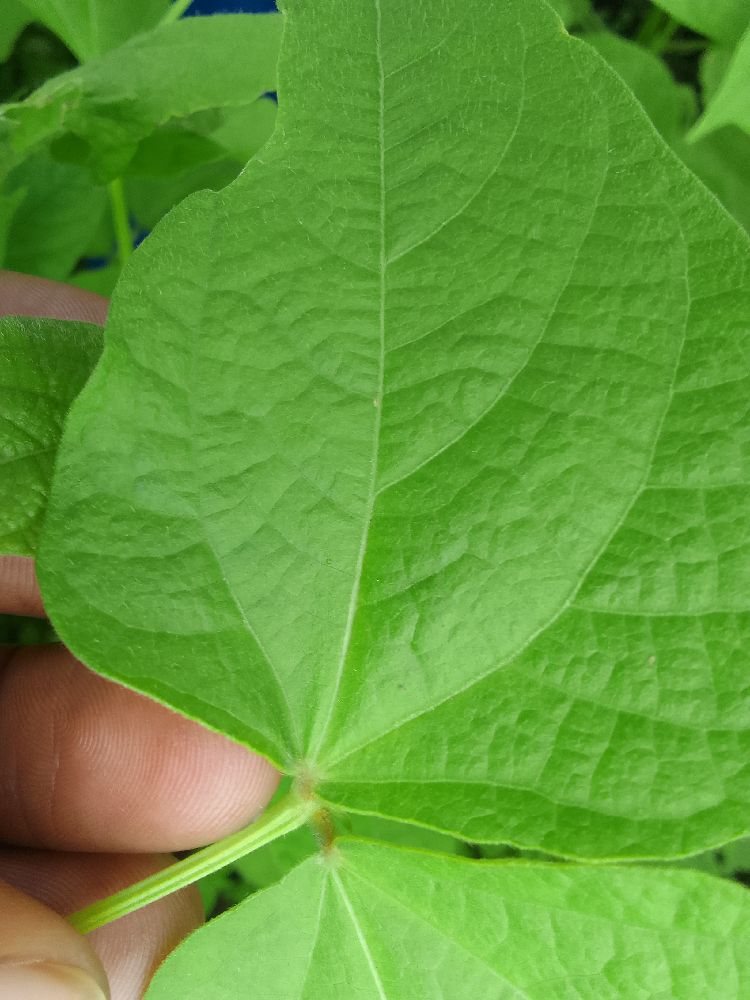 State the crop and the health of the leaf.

common bean, healthy
